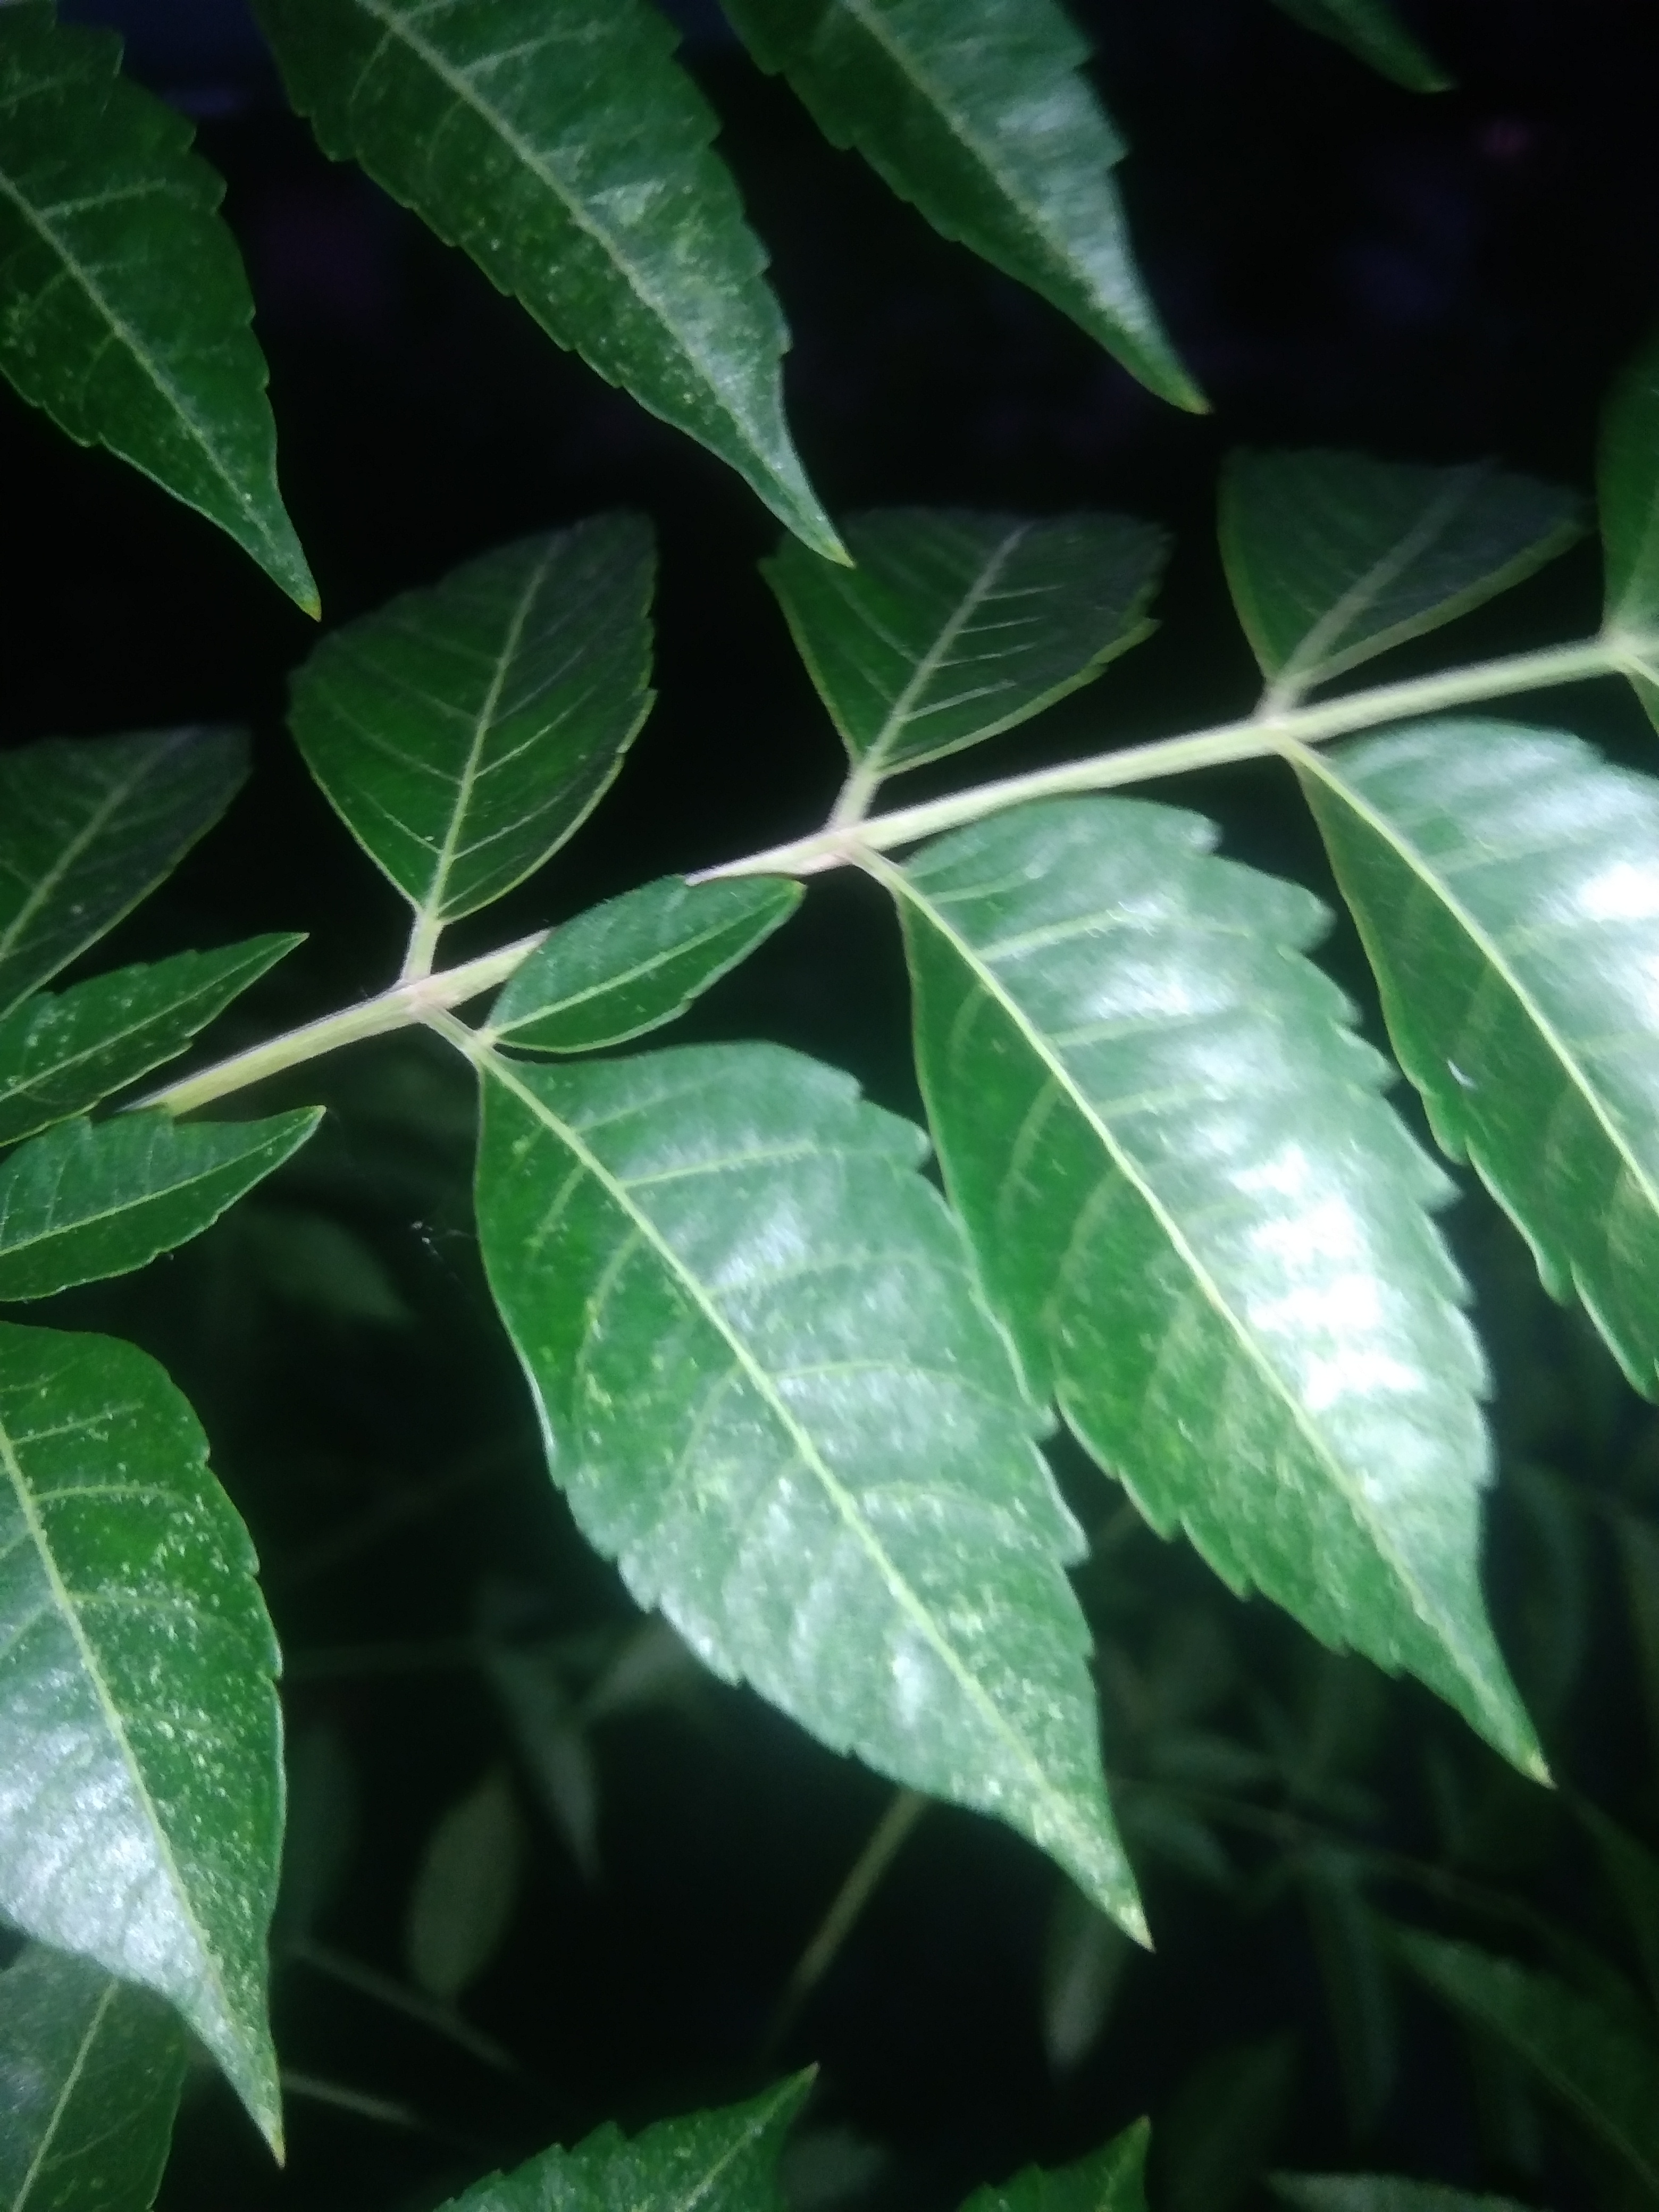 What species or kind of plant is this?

neem
